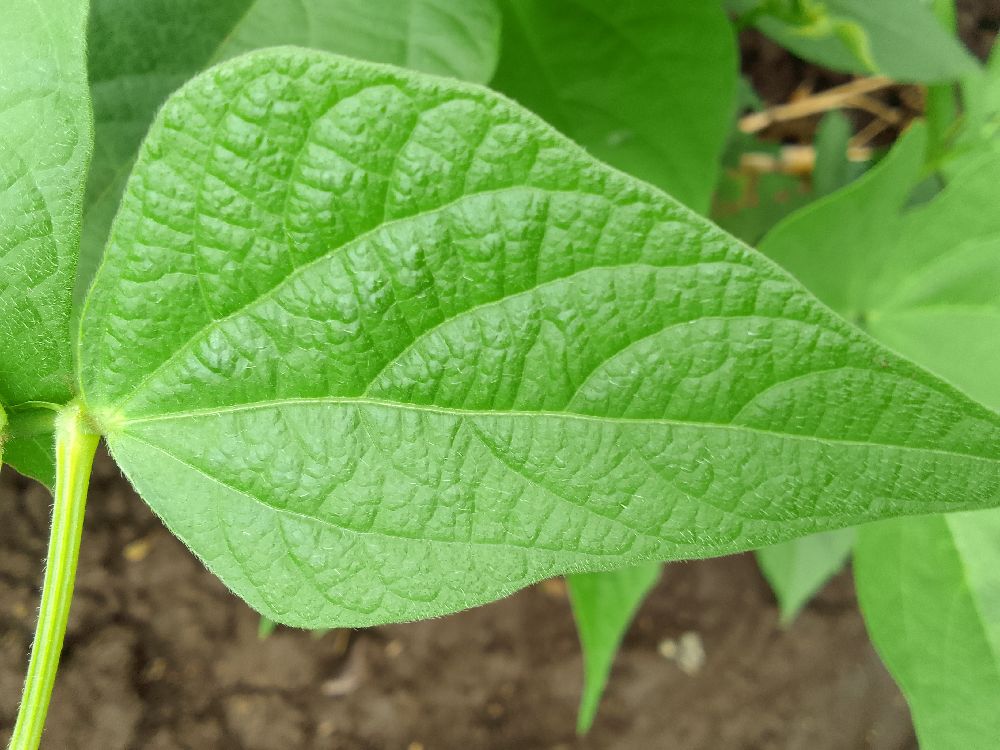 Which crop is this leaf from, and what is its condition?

common bean, healthy
